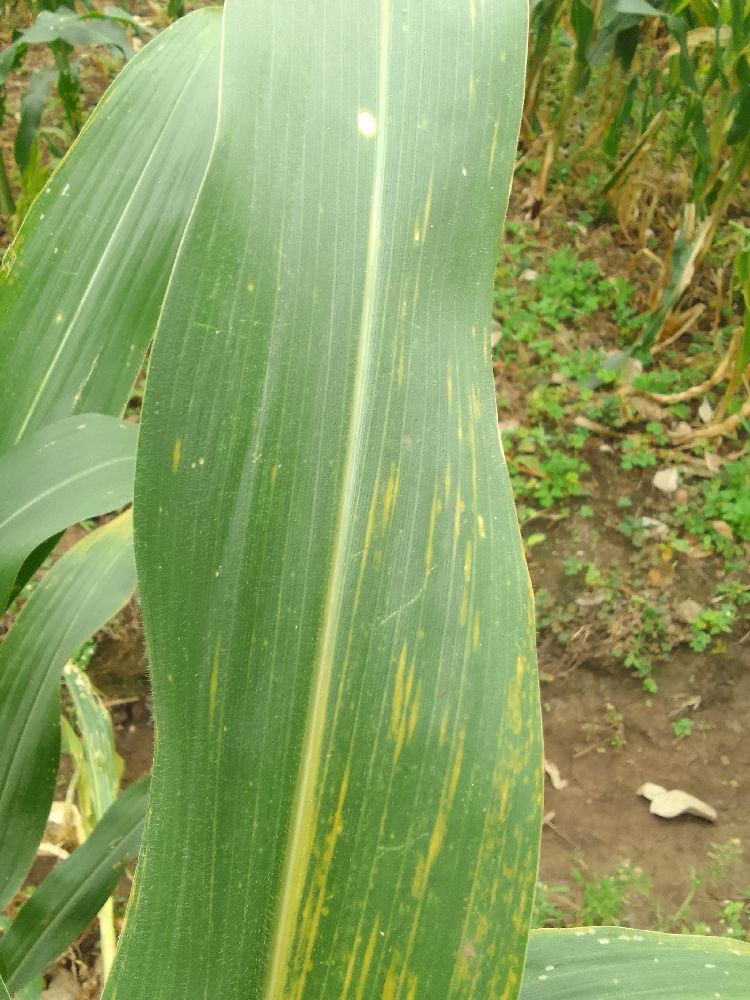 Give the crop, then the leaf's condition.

maize, maize lethal necrosis
